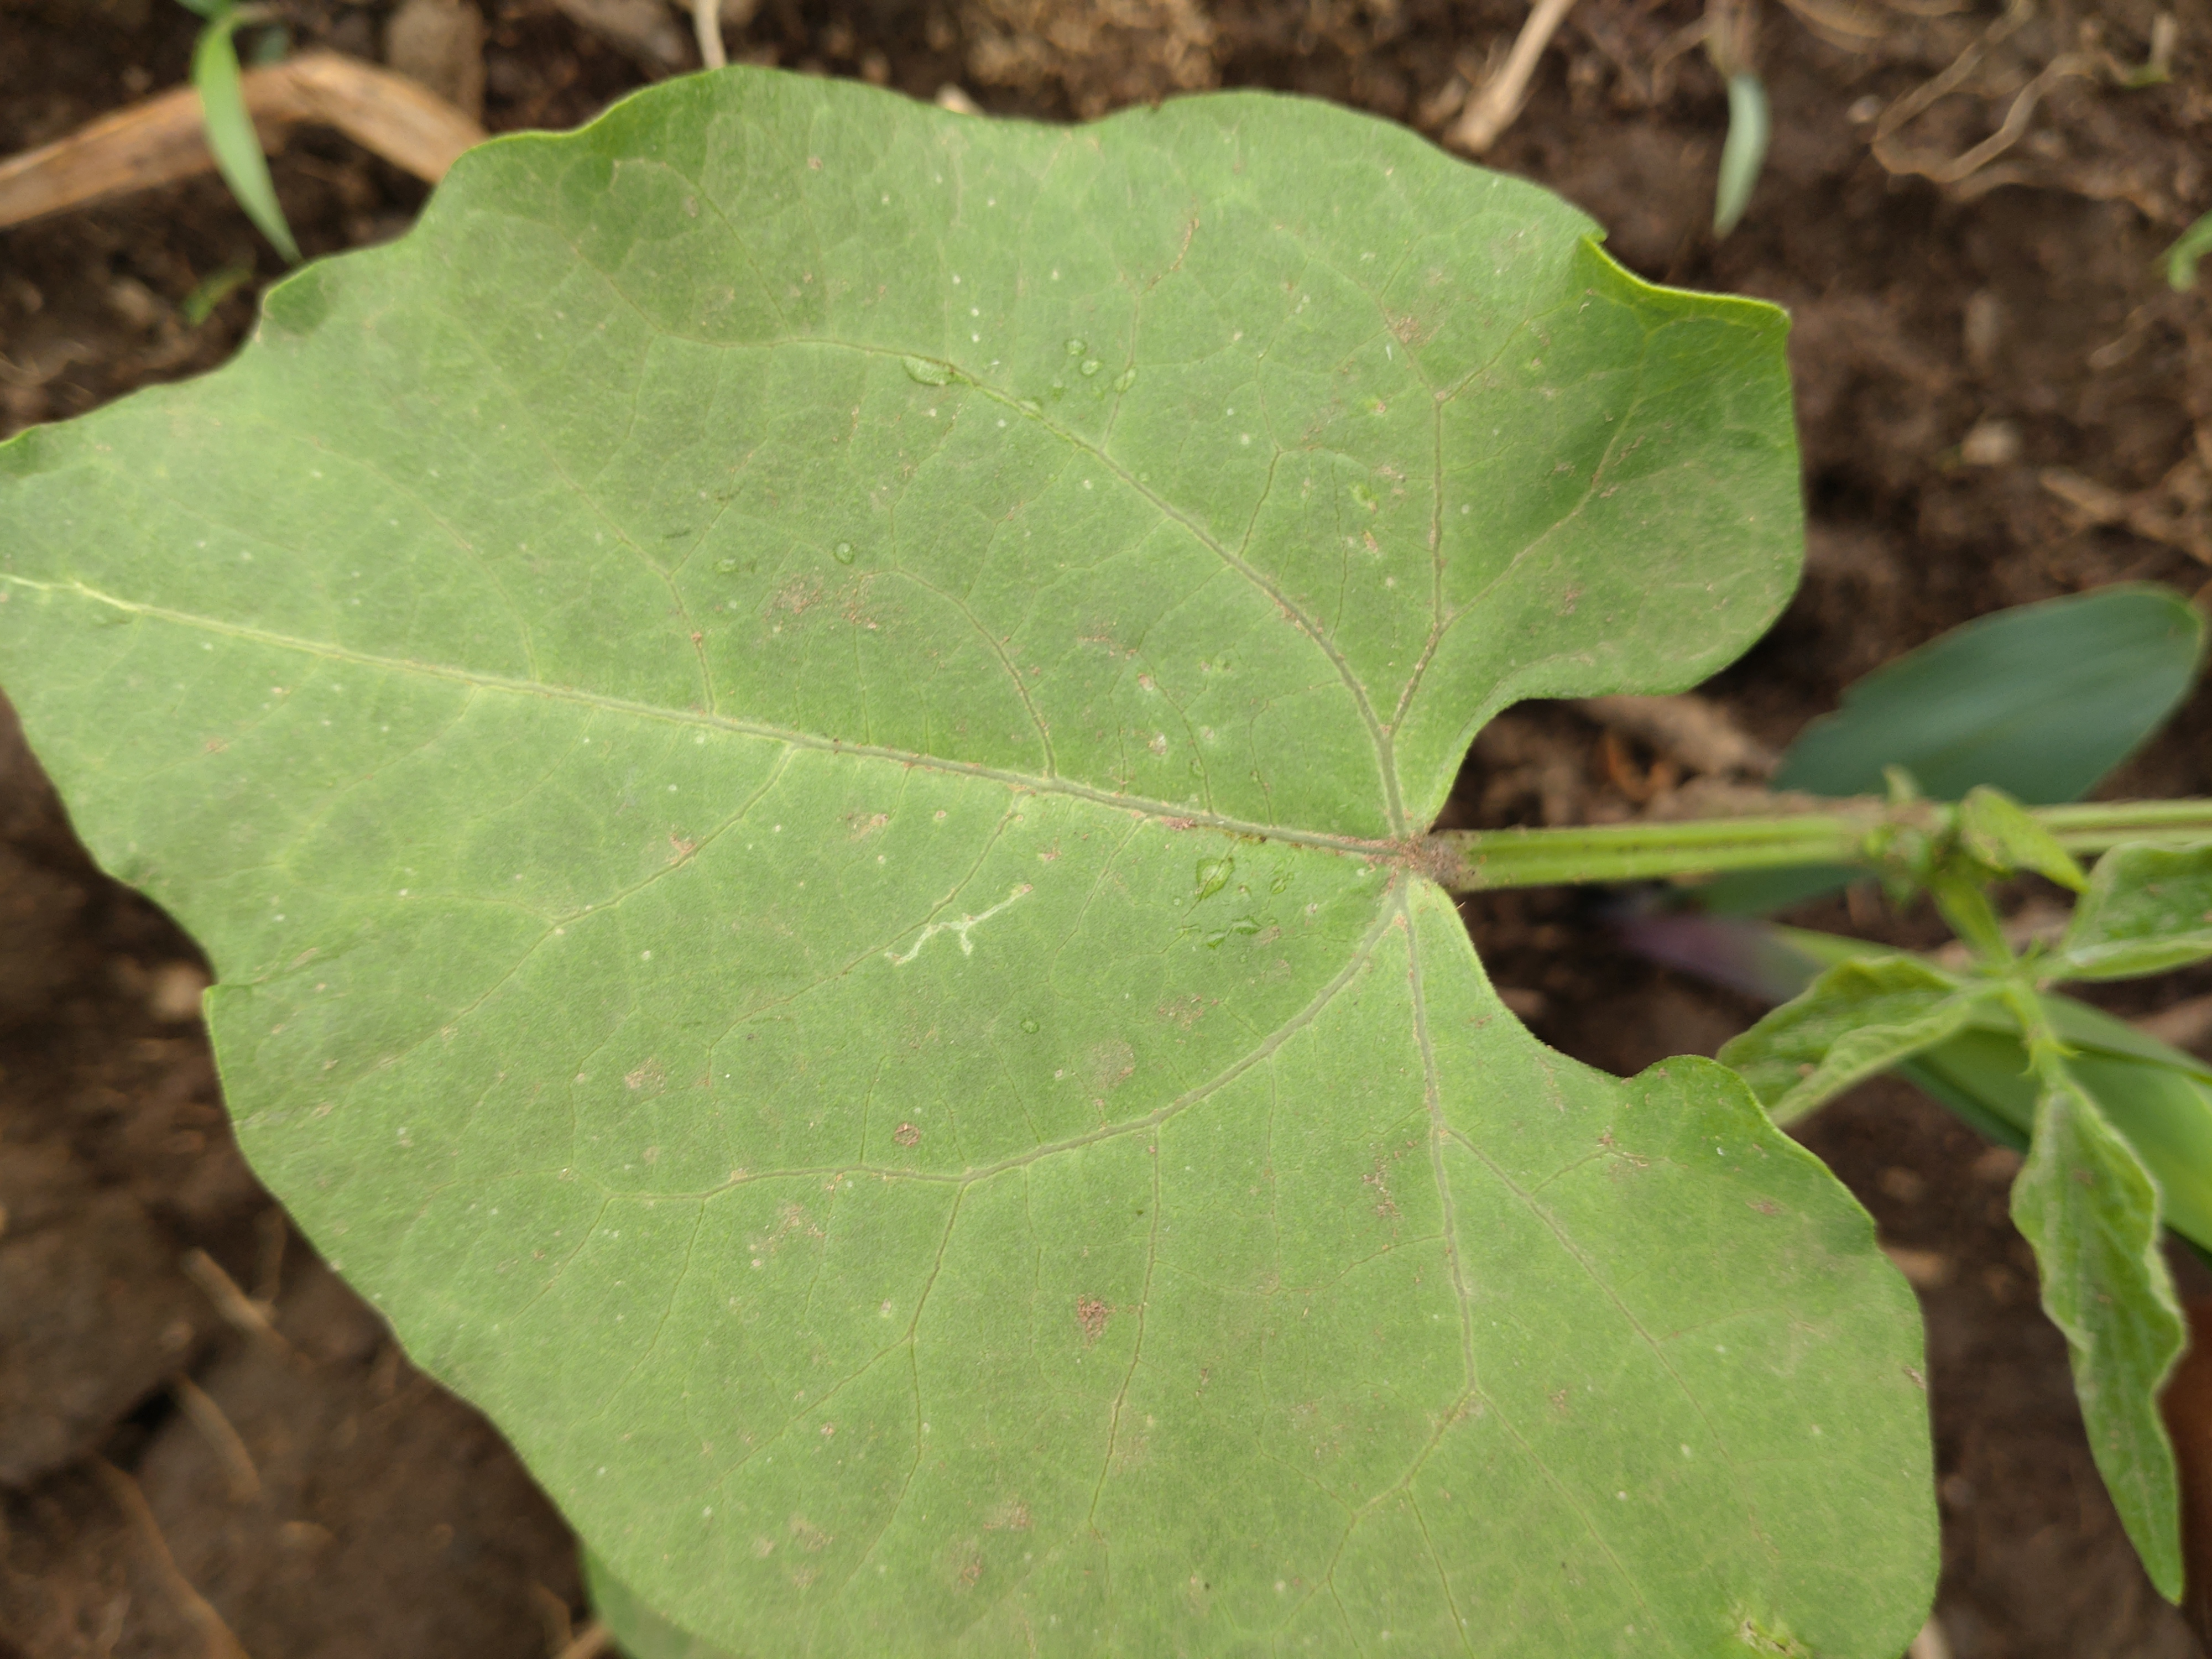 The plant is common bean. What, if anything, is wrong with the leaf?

healthy
